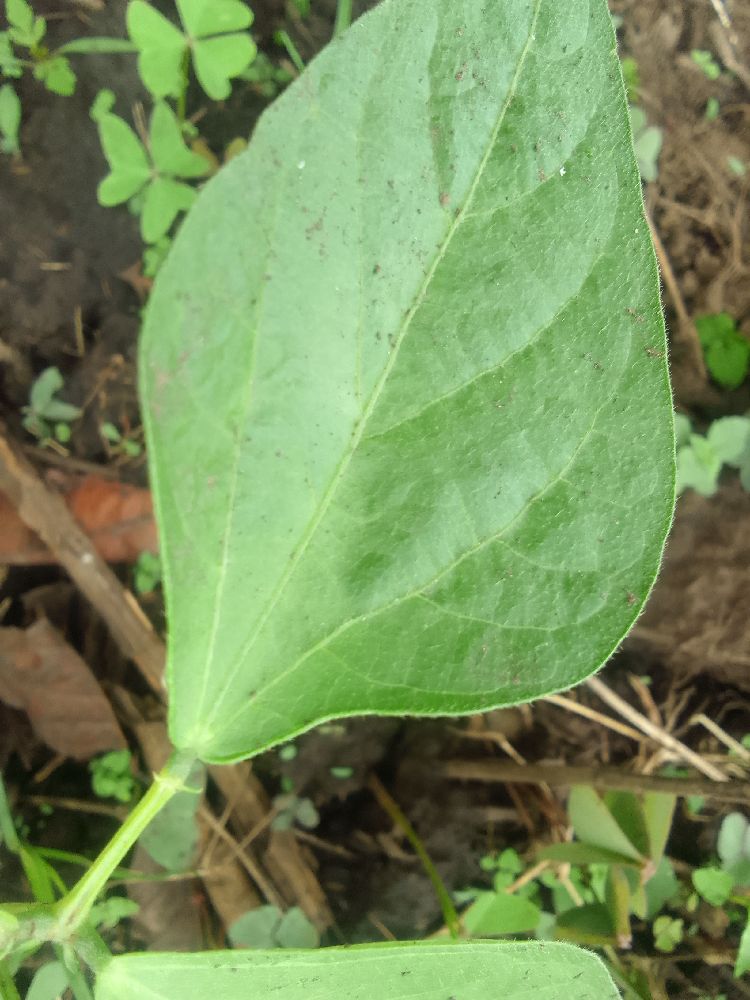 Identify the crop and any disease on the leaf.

common bean, healthy
